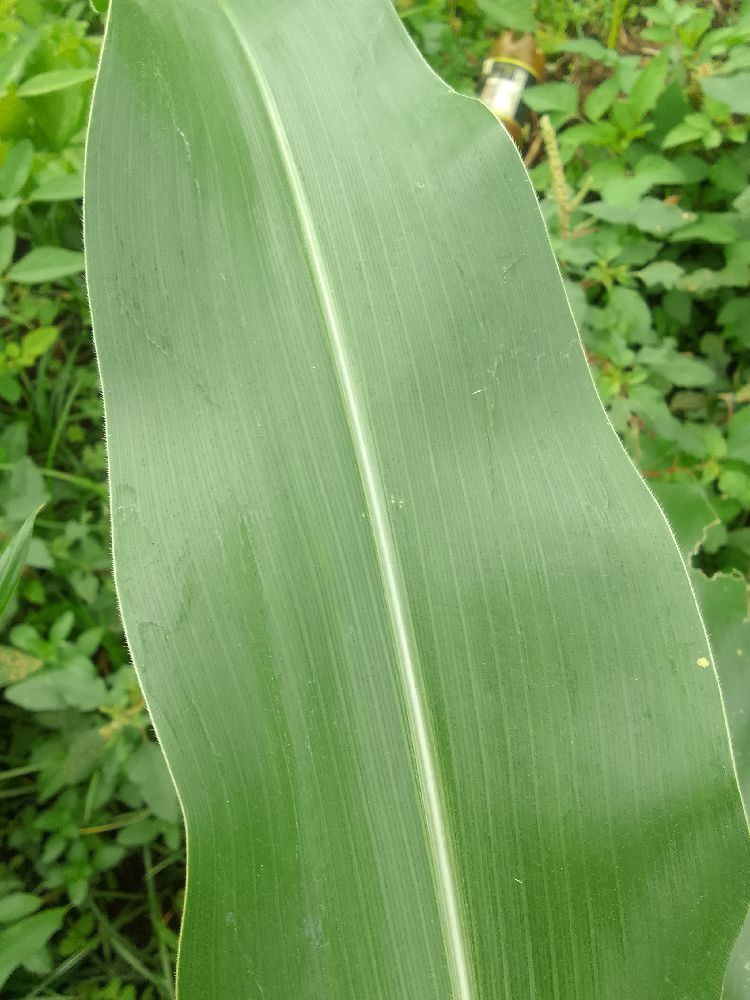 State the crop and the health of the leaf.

maize, healthy
